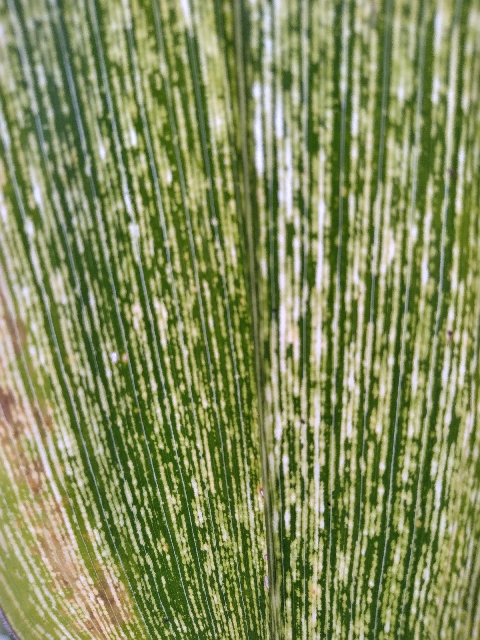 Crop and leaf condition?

maize, maize streak virus
